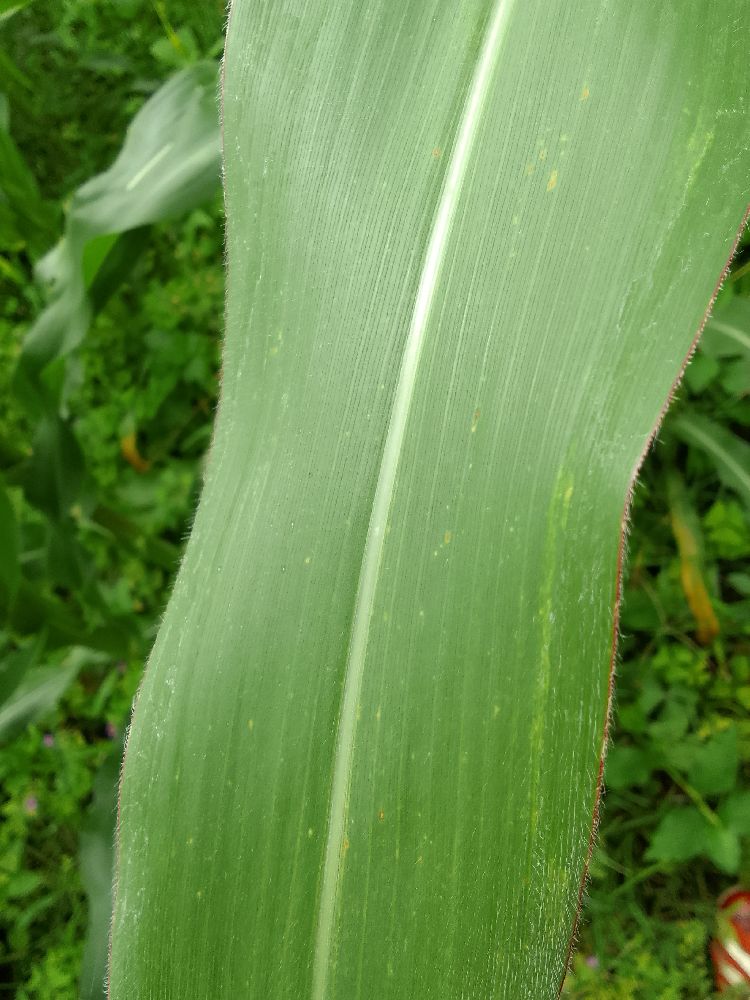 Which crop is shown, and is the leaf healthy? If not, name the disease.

maize, healthy
